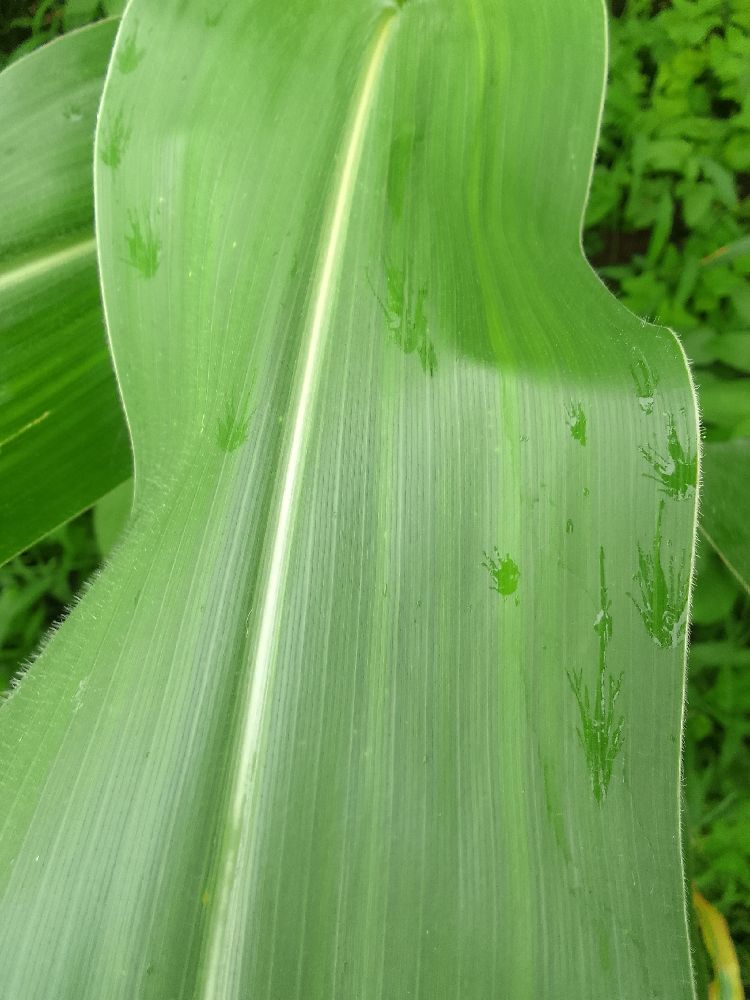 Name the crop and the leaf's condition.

maize, healthy
